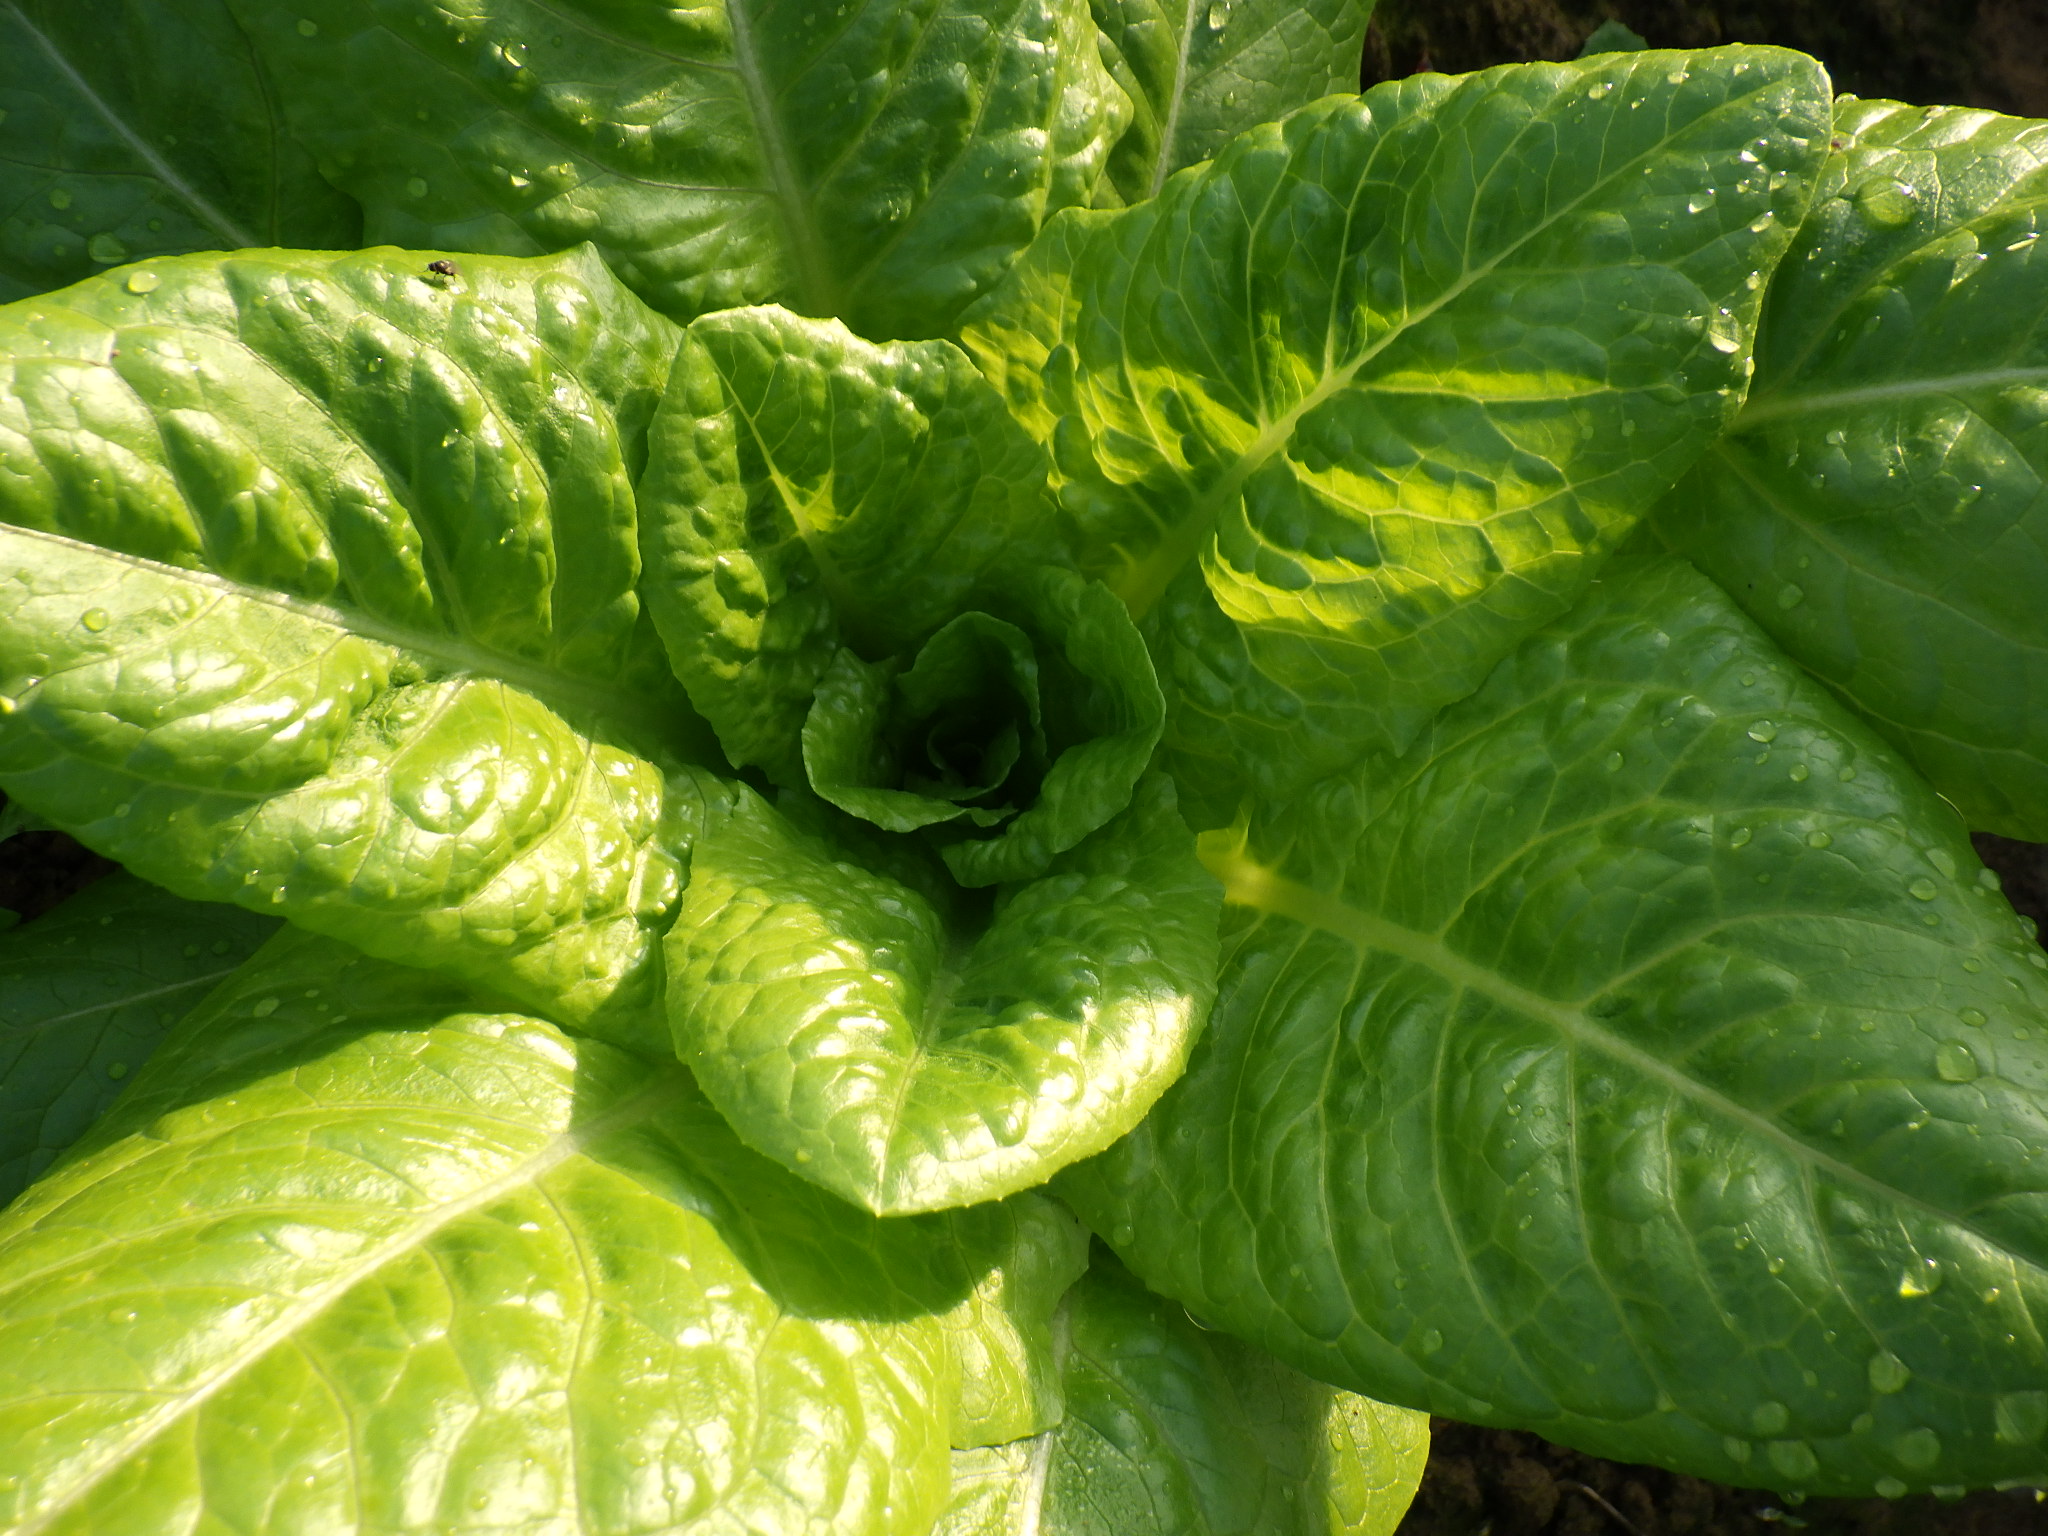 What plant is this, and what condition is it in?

lettuce, healthy
